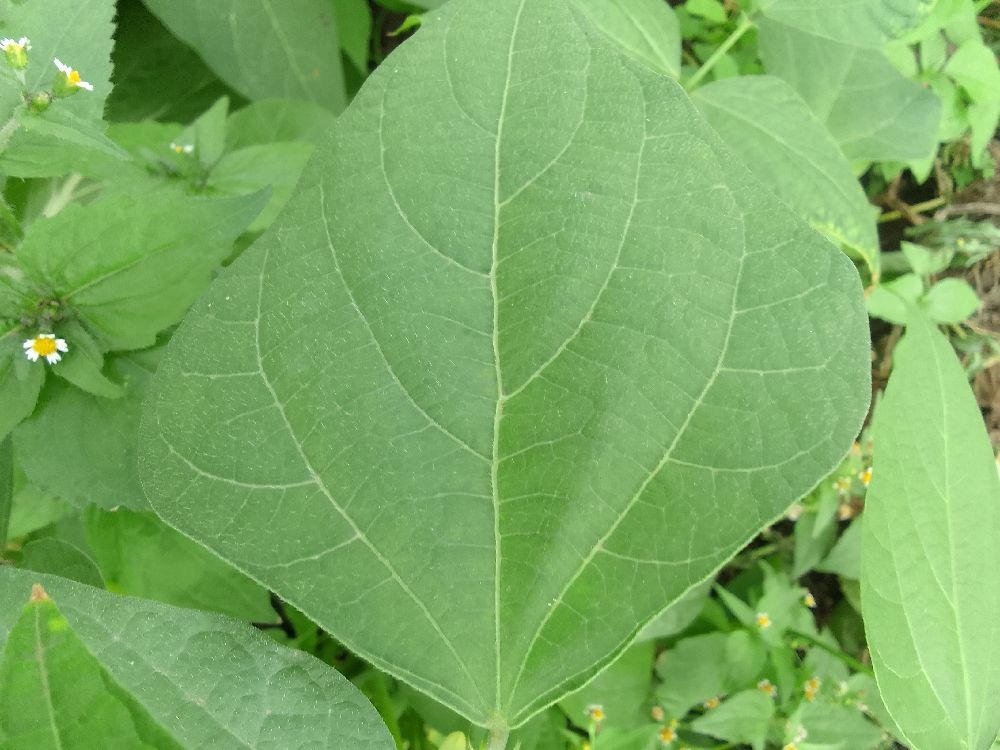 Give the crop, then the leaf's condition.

common bean, healthy
